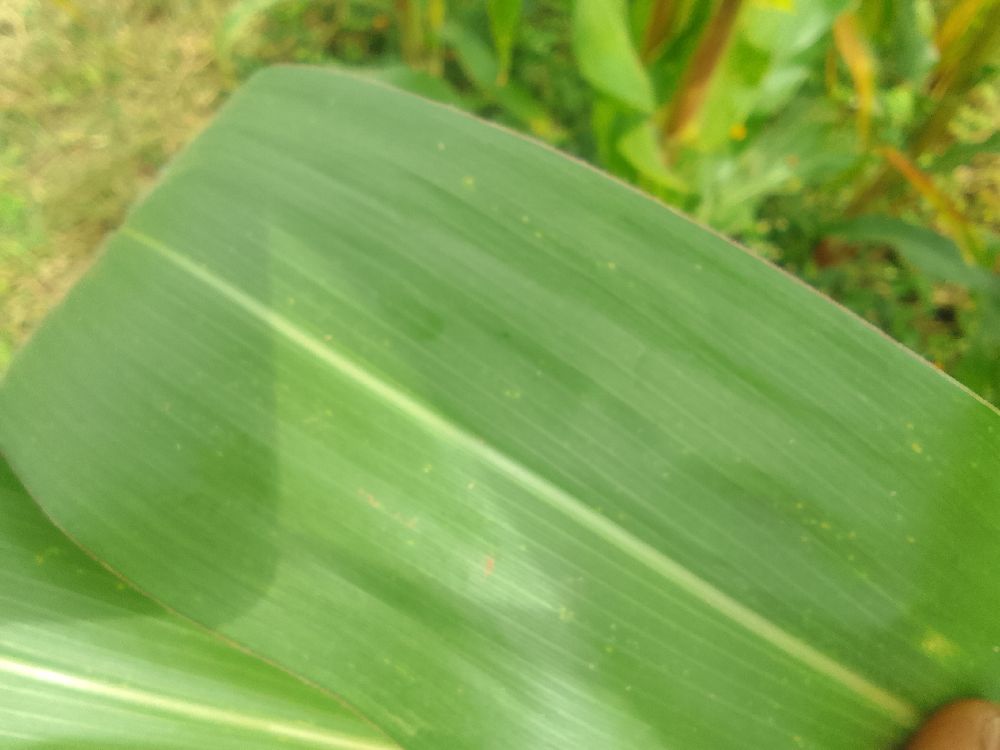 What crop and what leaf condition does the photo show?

maize, healthy
